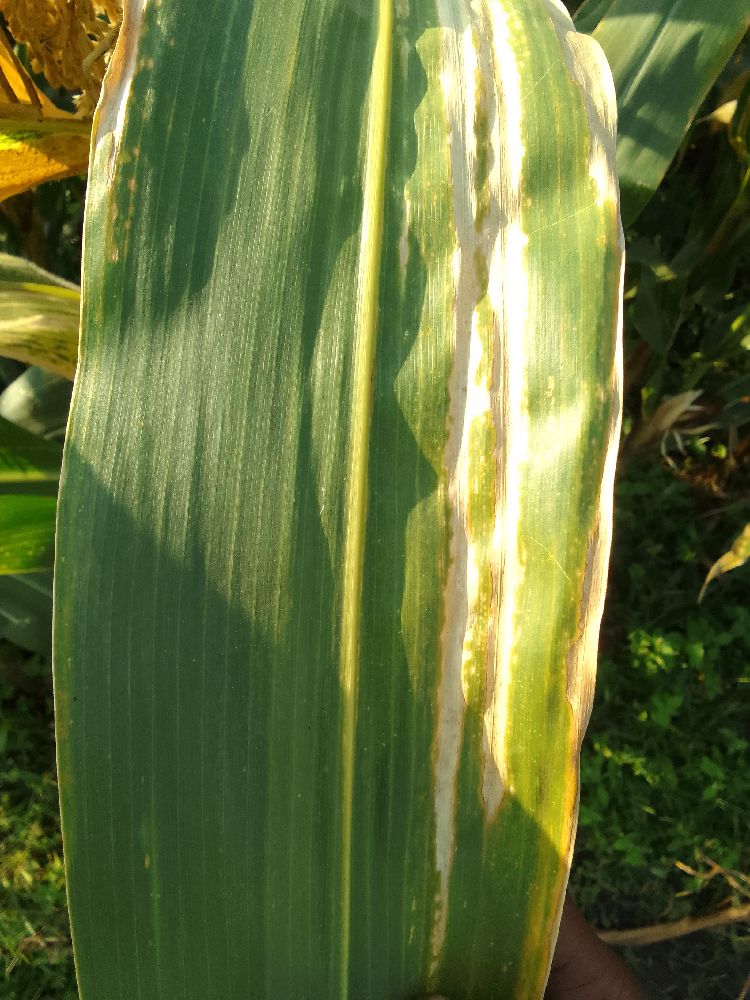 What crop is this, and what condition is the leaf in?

maize, maize lethal necrosis
